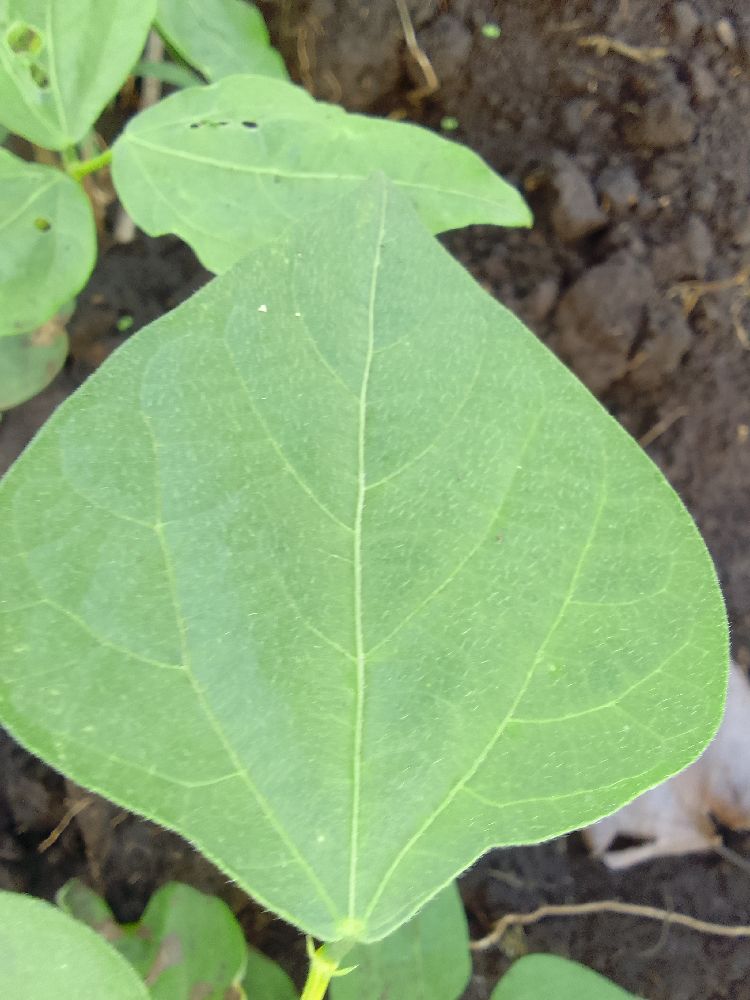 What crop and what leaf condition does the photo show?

common bean, healthy
